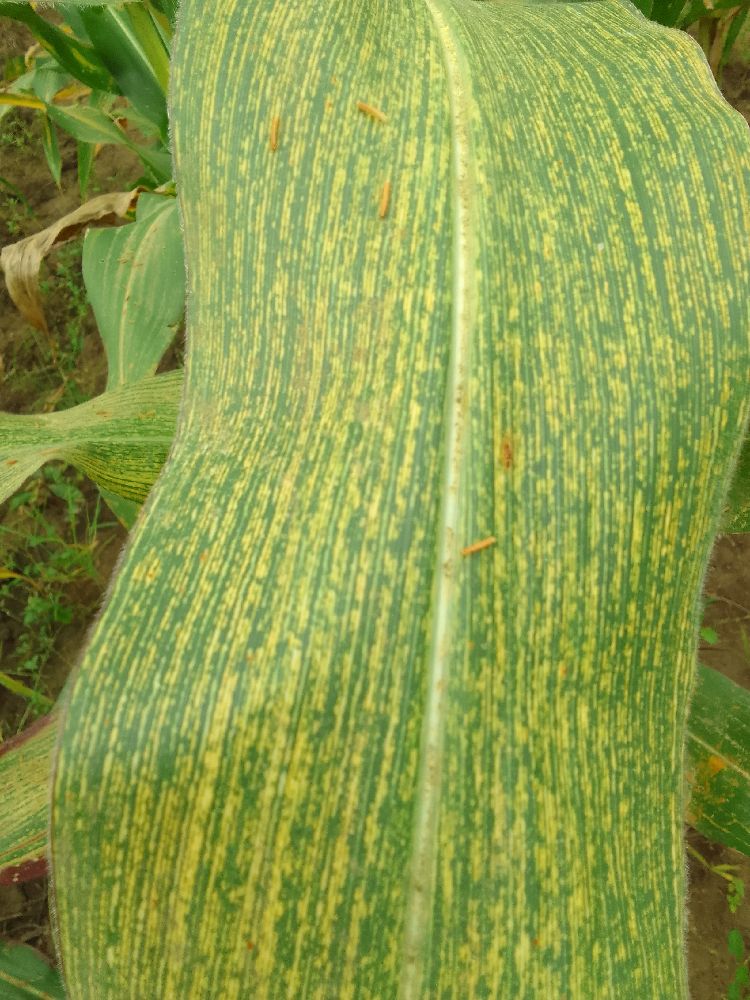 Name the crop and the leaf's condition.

maize, maize streak virus
